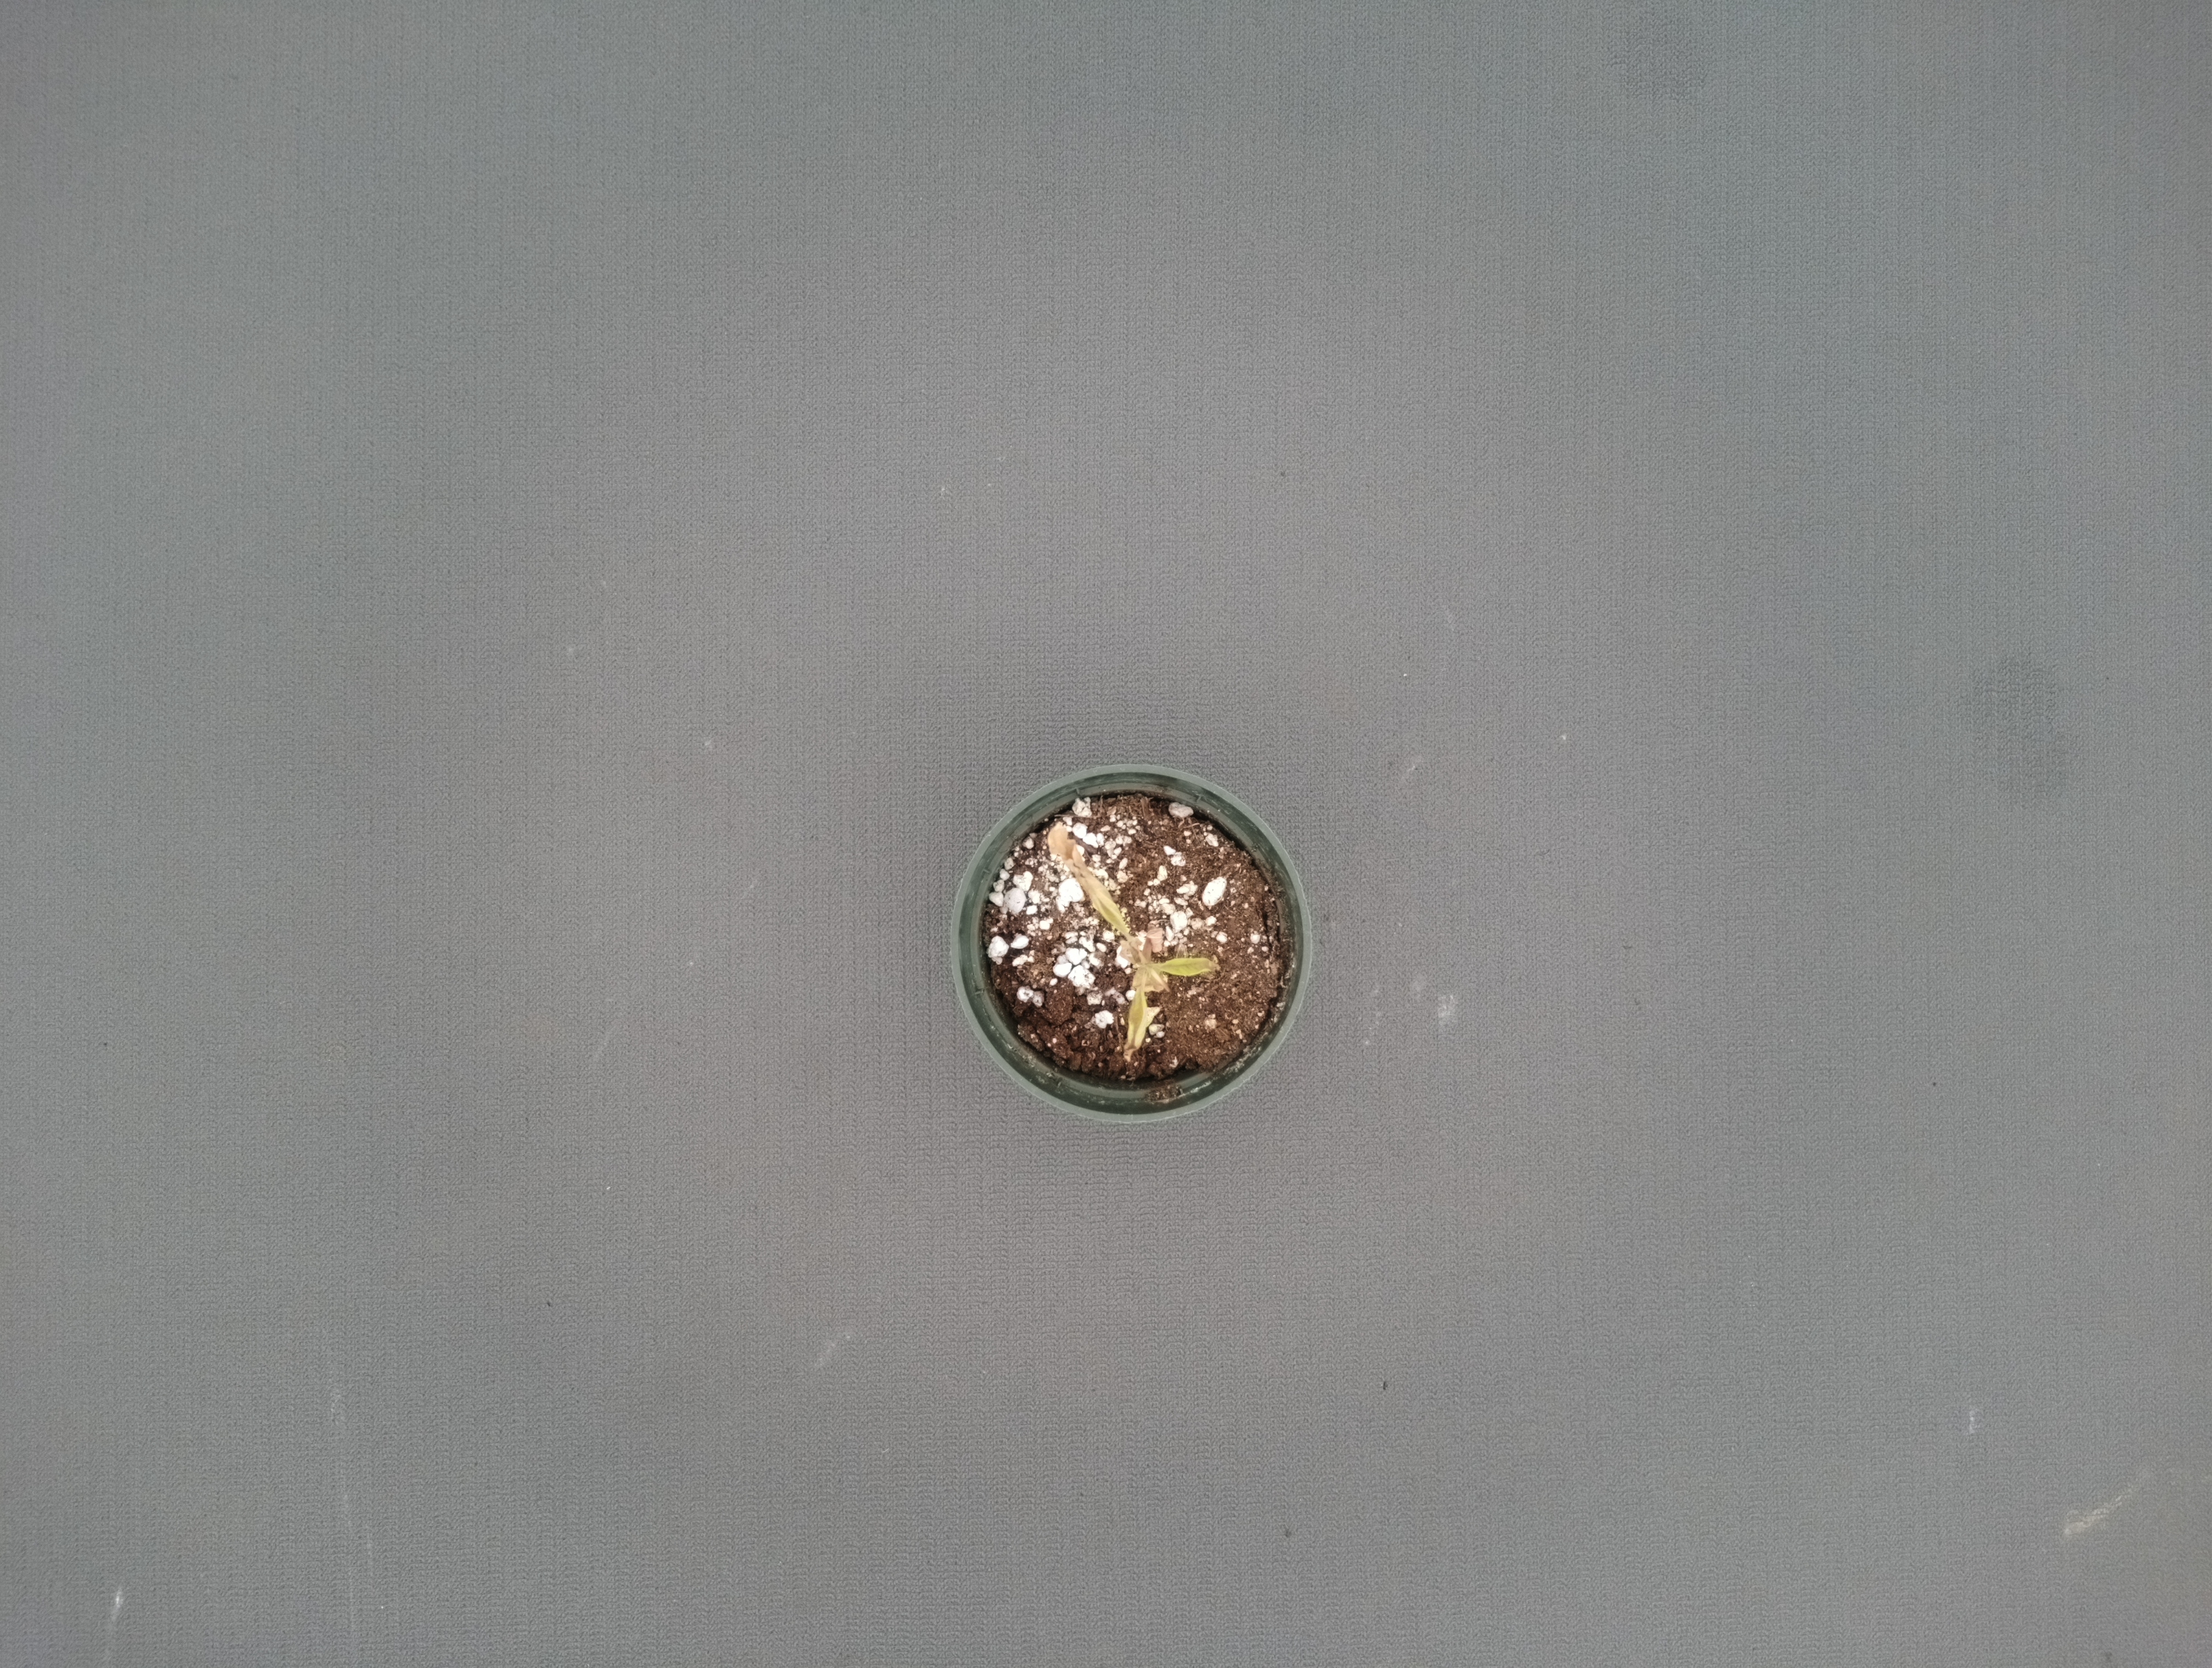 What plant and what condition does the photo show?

waterhemp, foliar distortion
